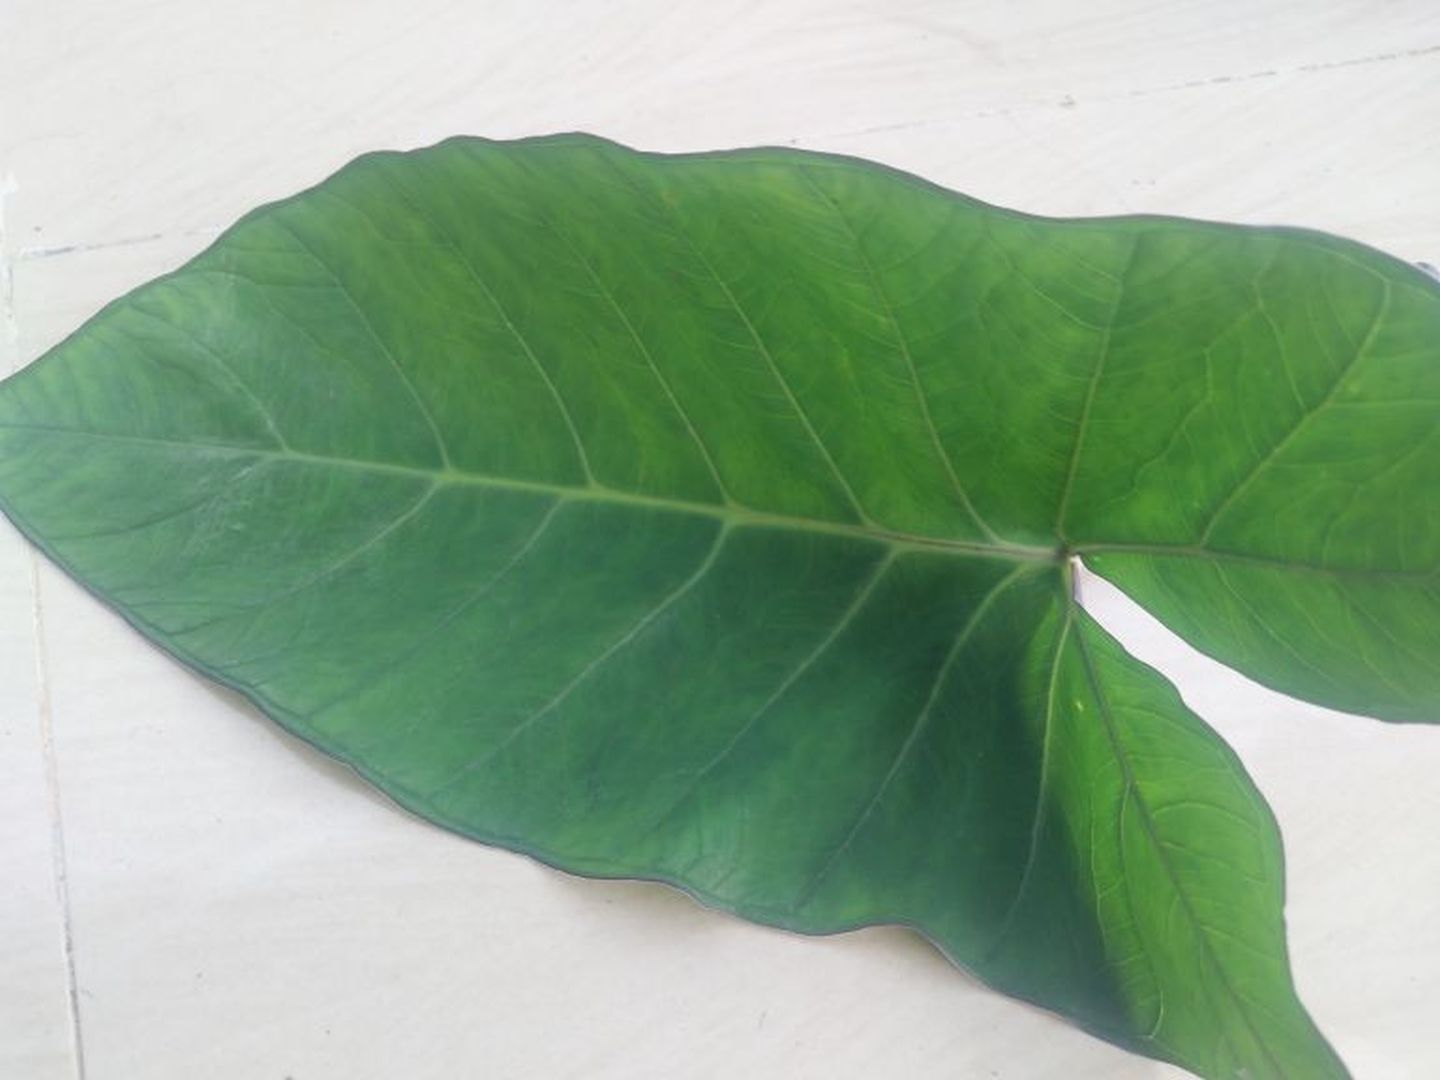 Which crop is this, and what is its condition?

taro, healthy
